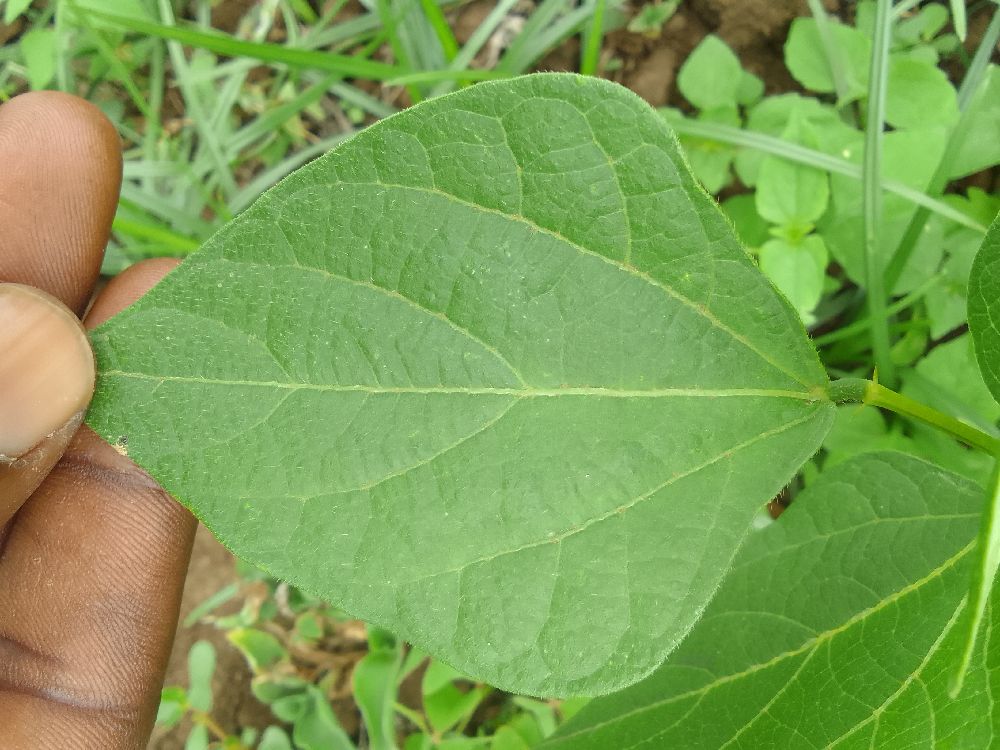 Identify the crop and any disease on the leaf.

common bean, healthy
